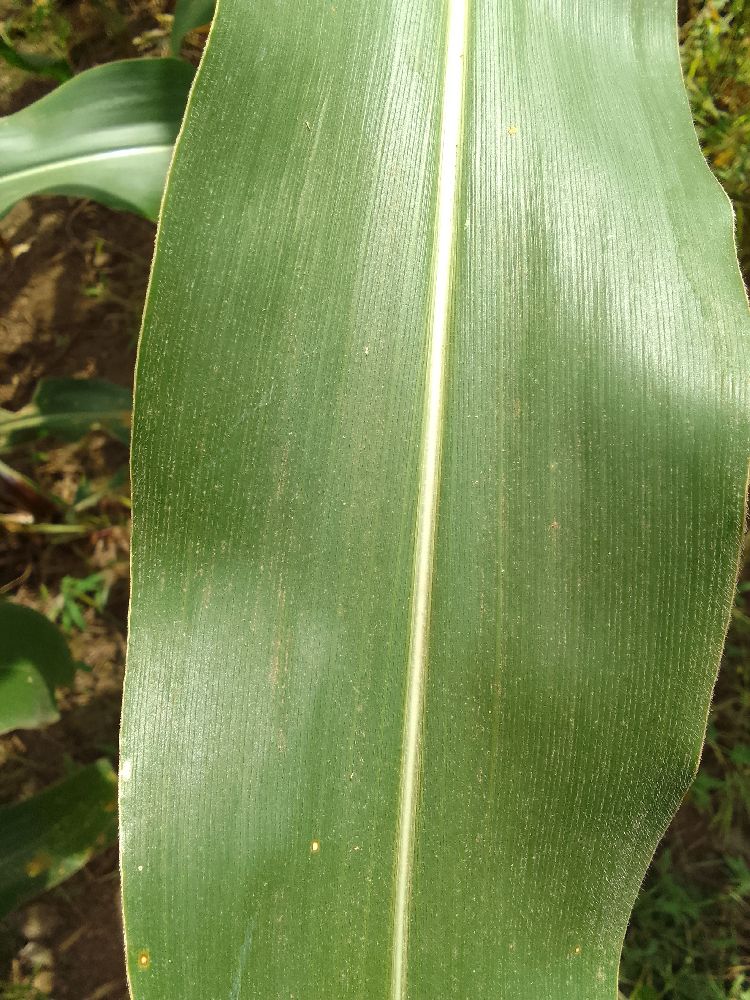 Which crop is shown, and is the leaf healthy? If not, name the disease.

maize, healthy
